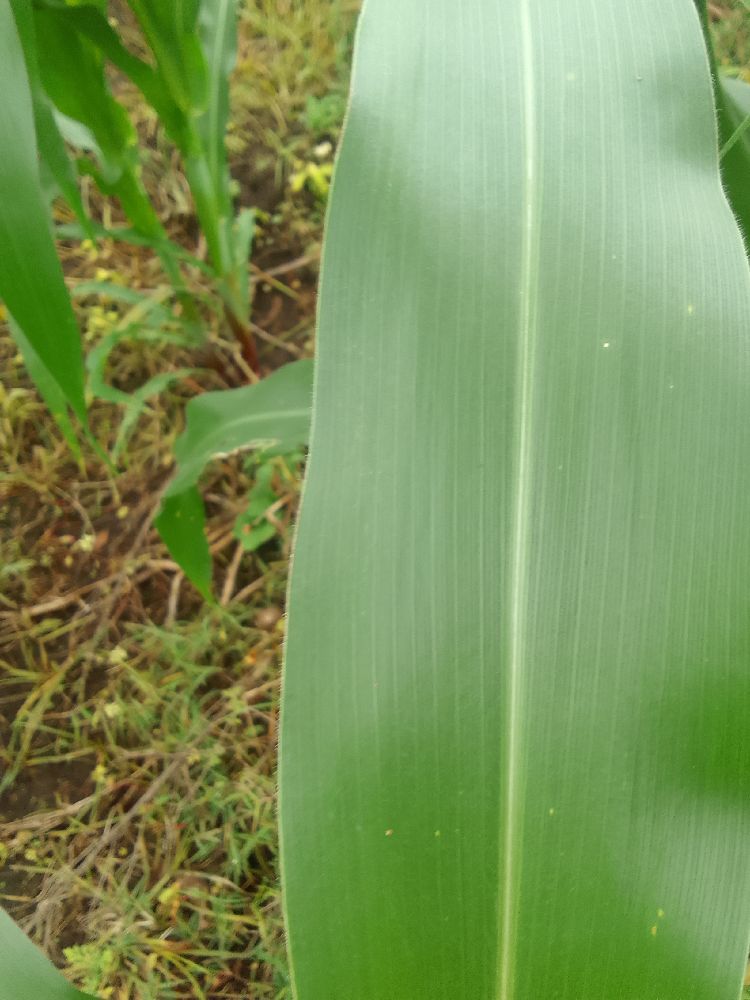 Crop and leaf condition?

maize, healthy
